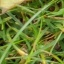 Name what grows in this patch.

grass
